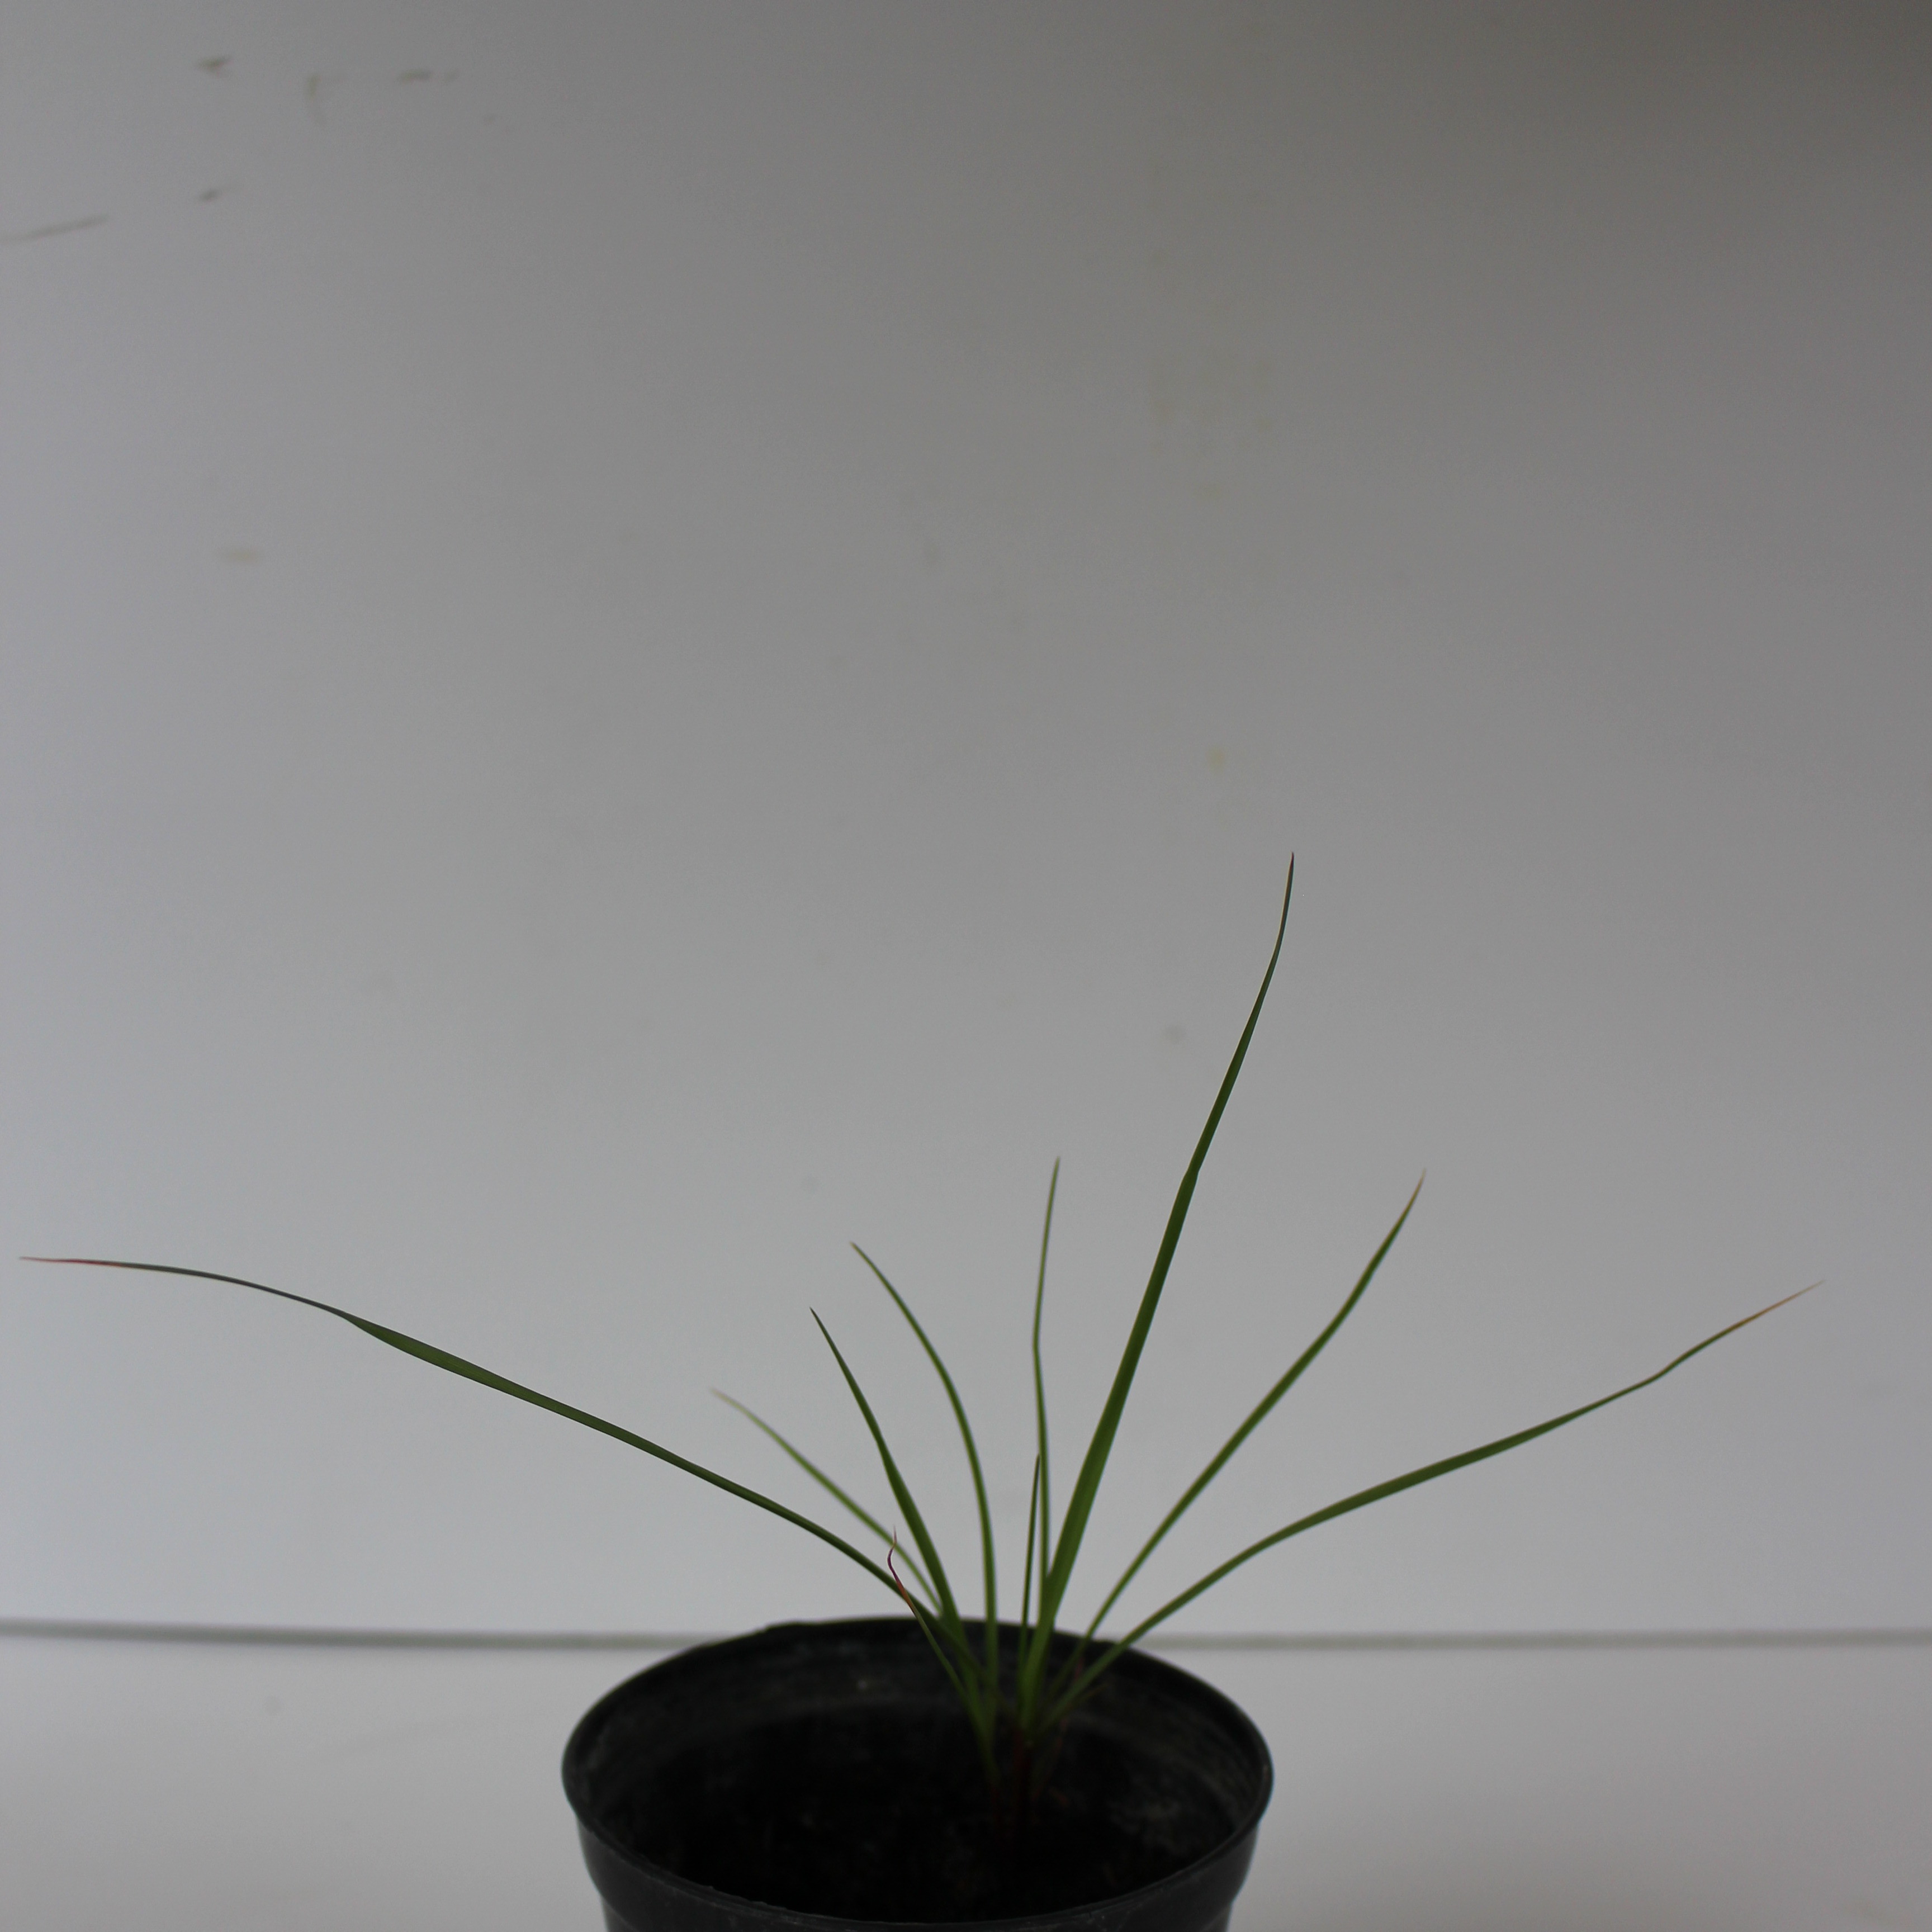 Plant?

Lolium multiflorum
